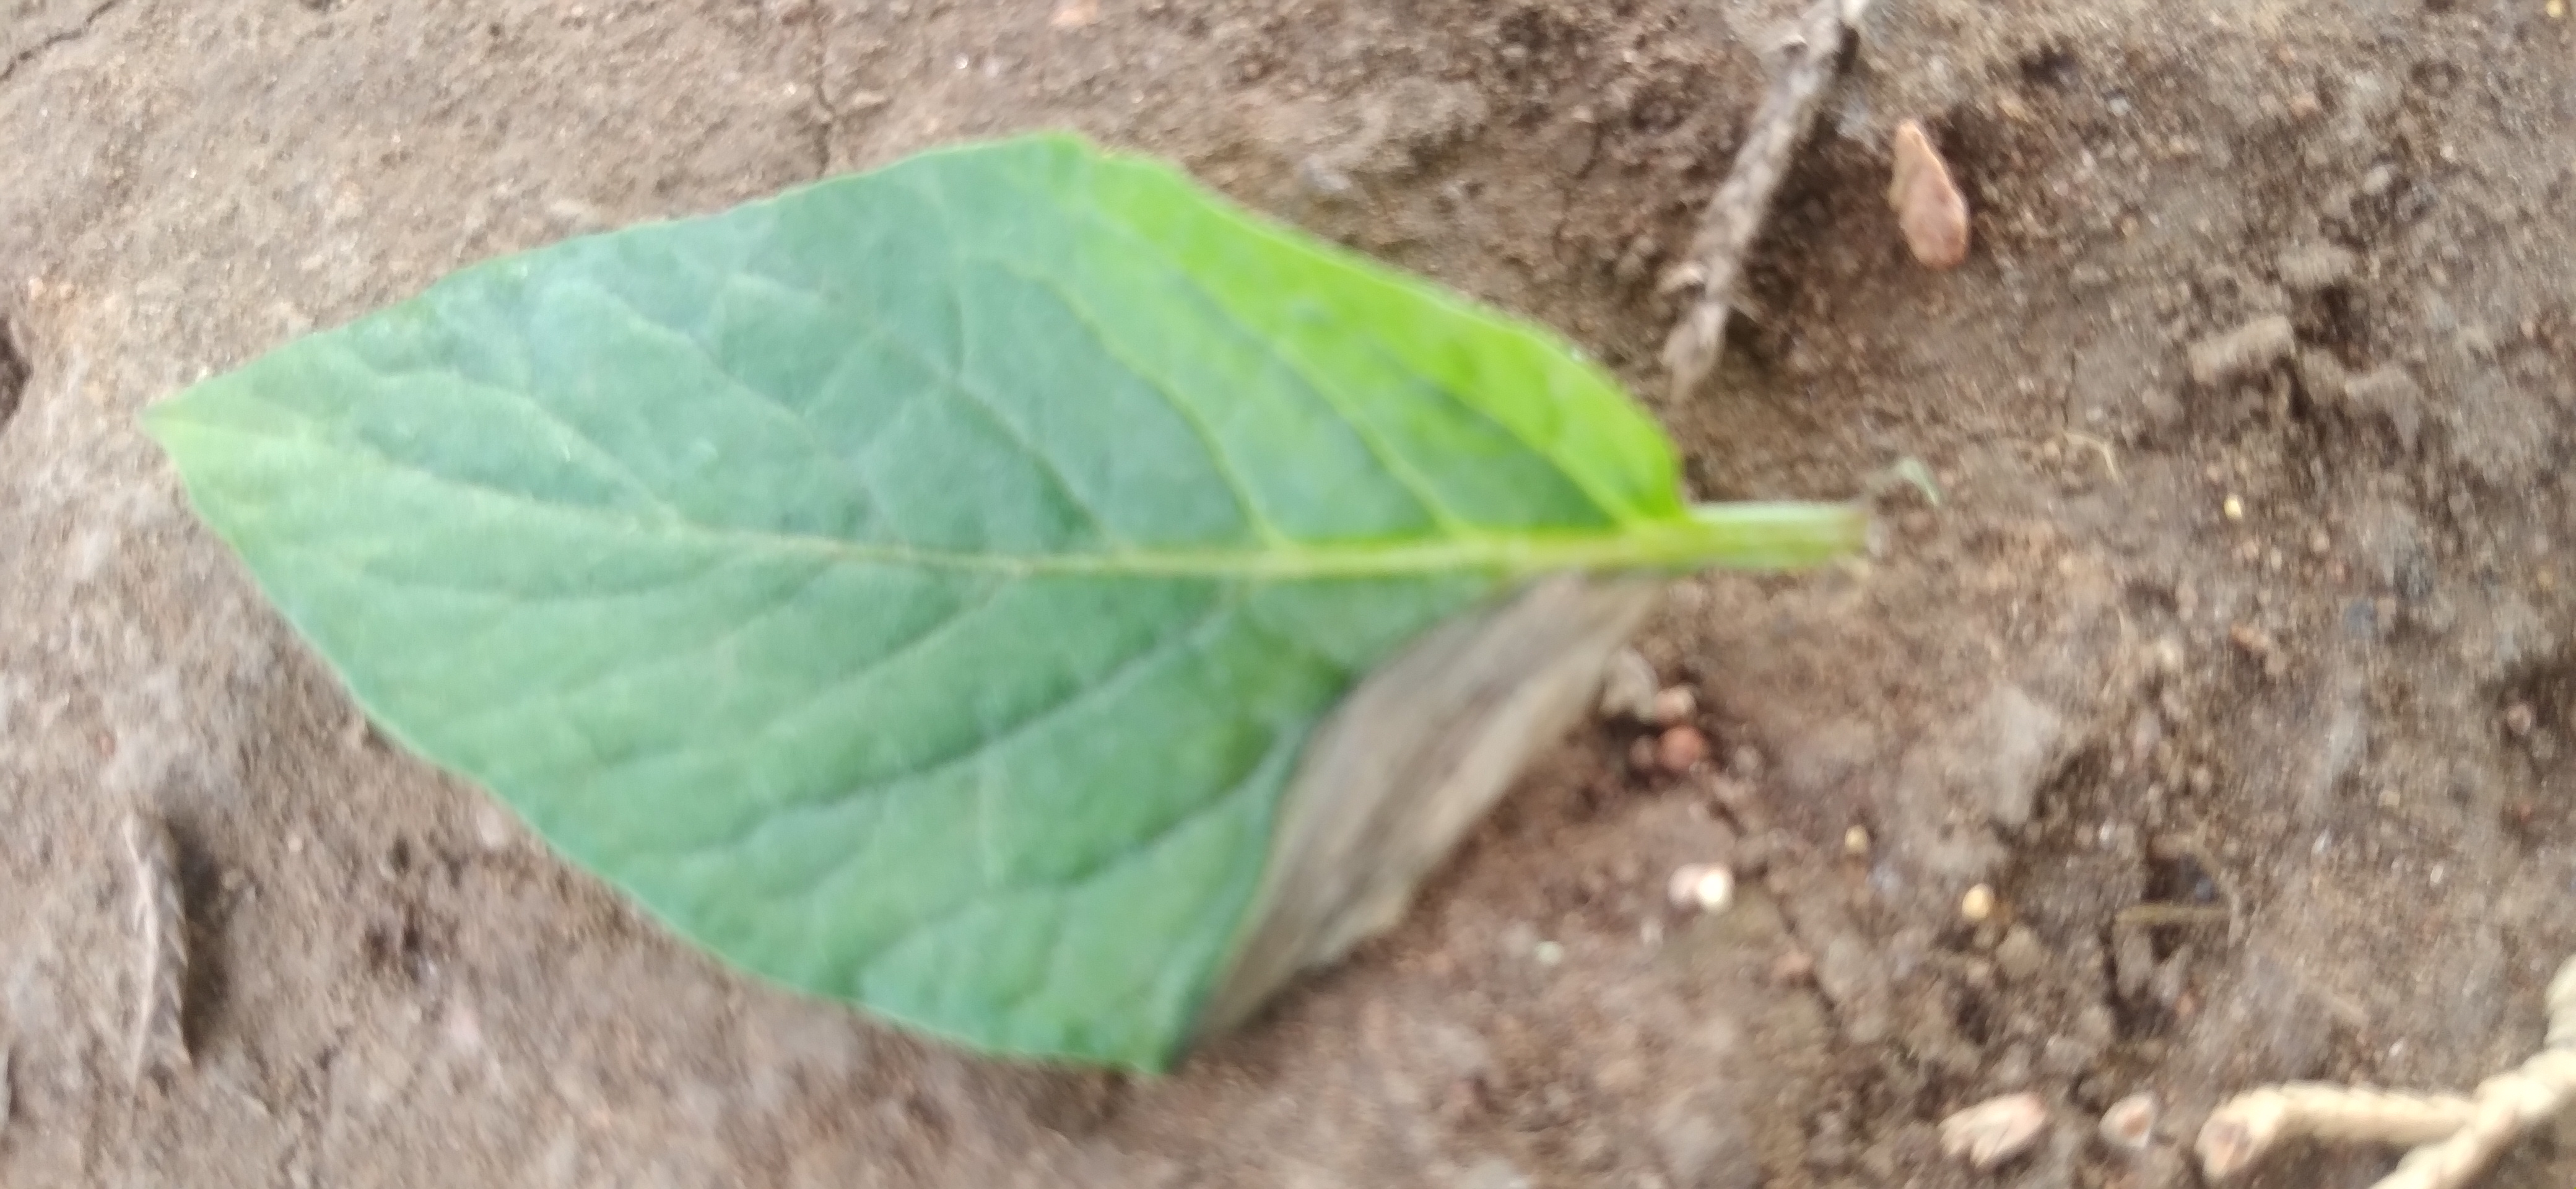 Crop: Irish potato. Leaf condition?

early blight
